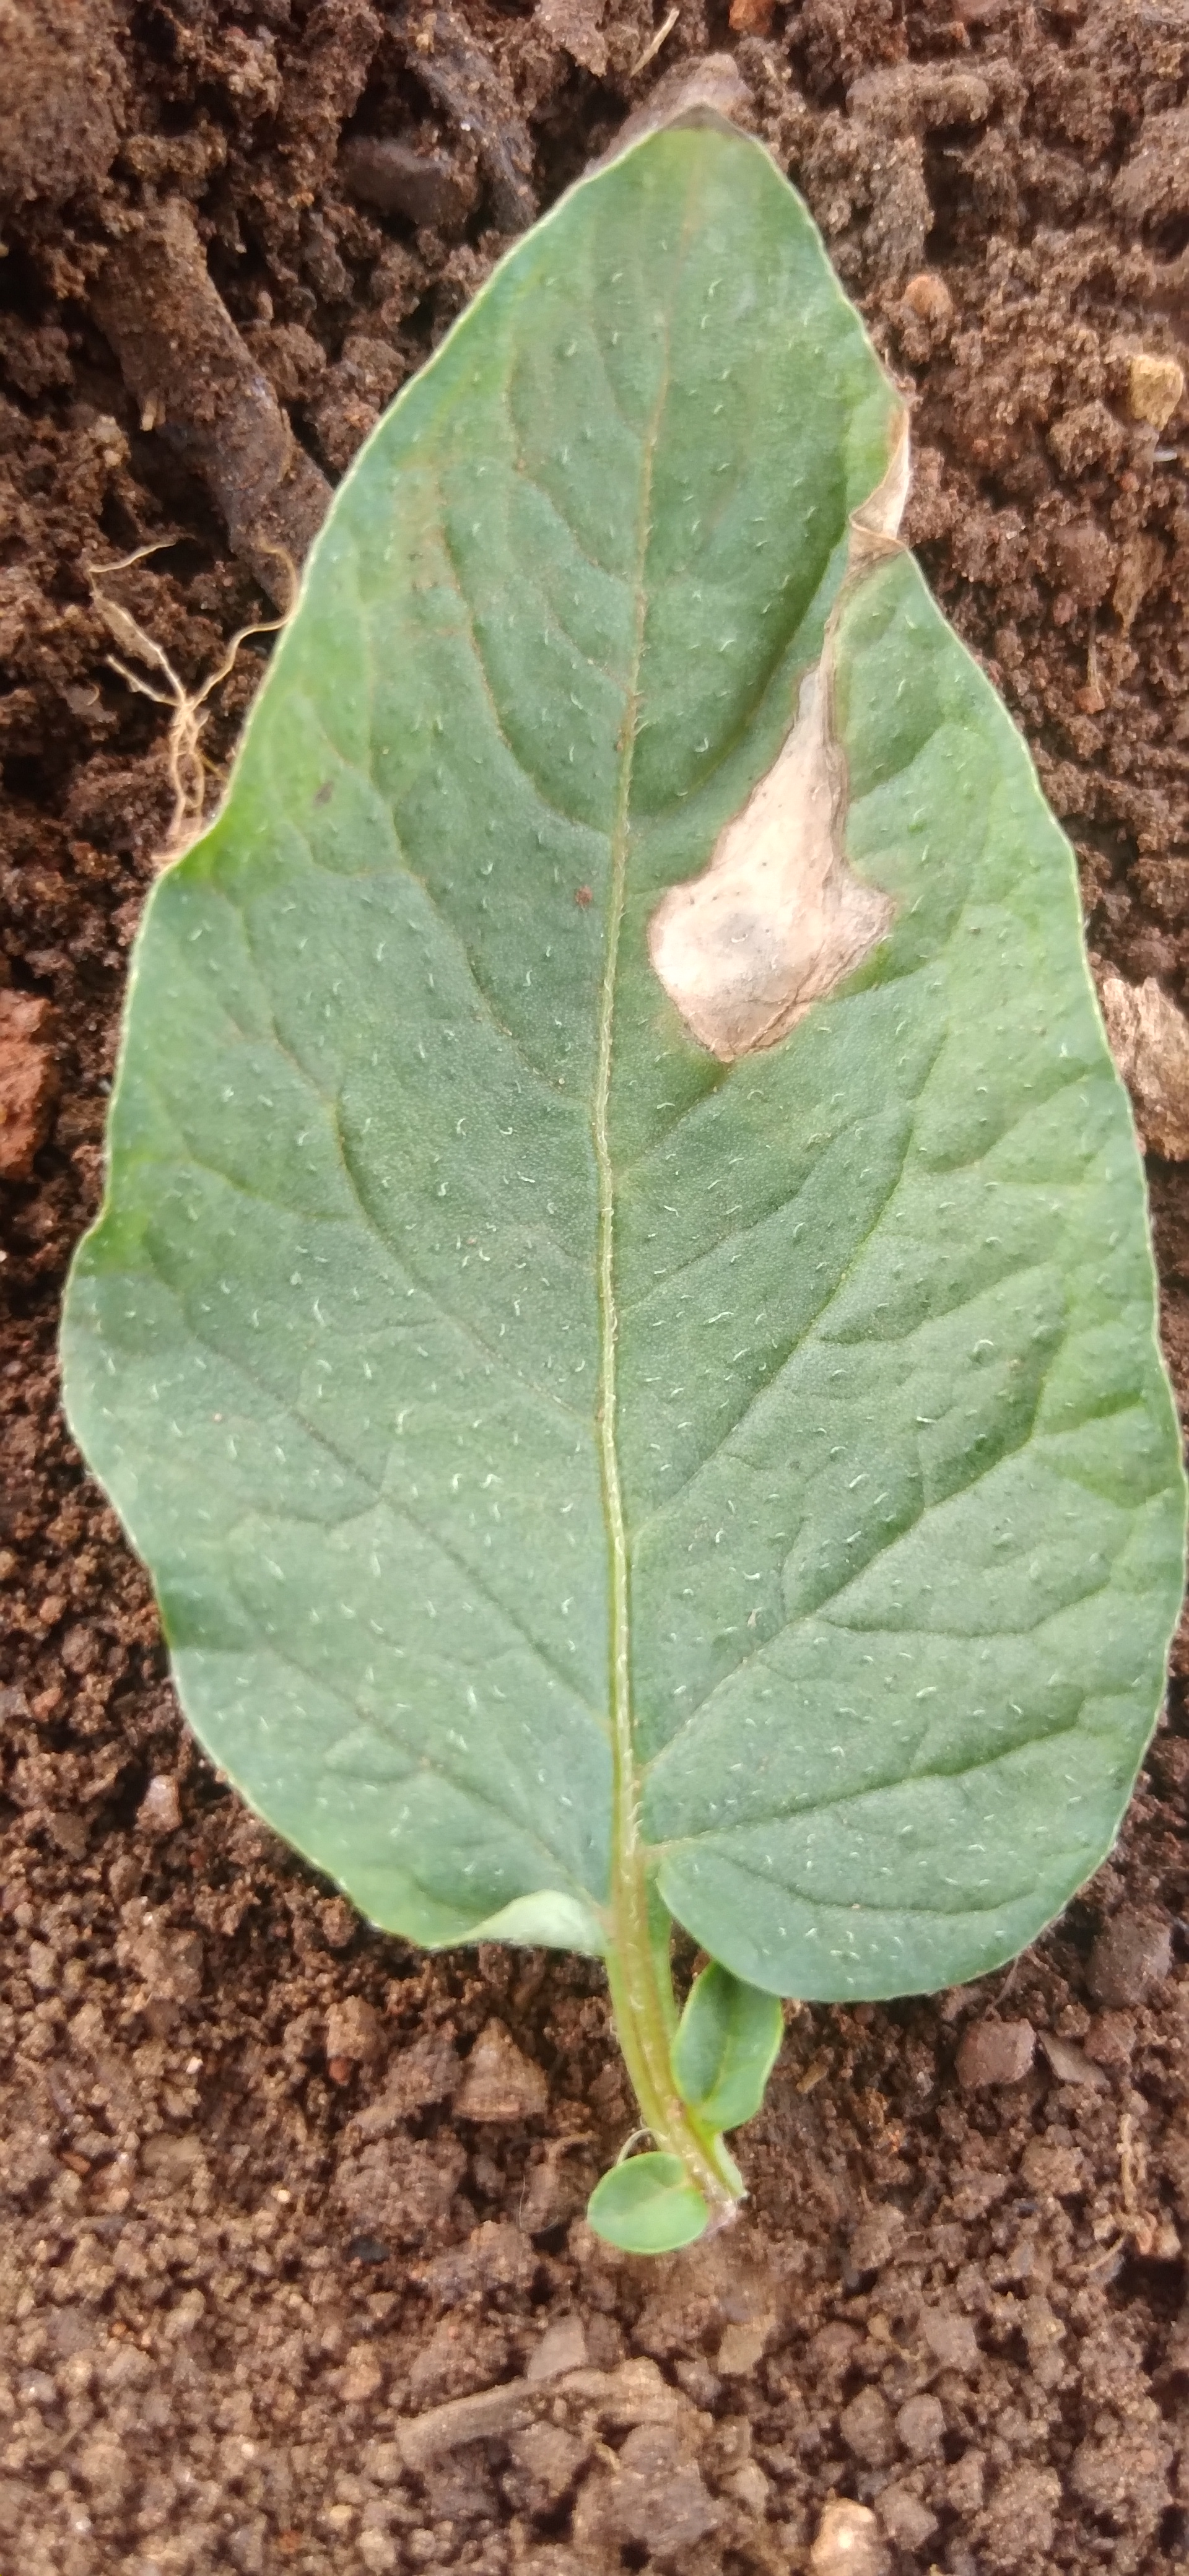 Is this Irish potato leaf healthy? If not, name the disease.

early blight
